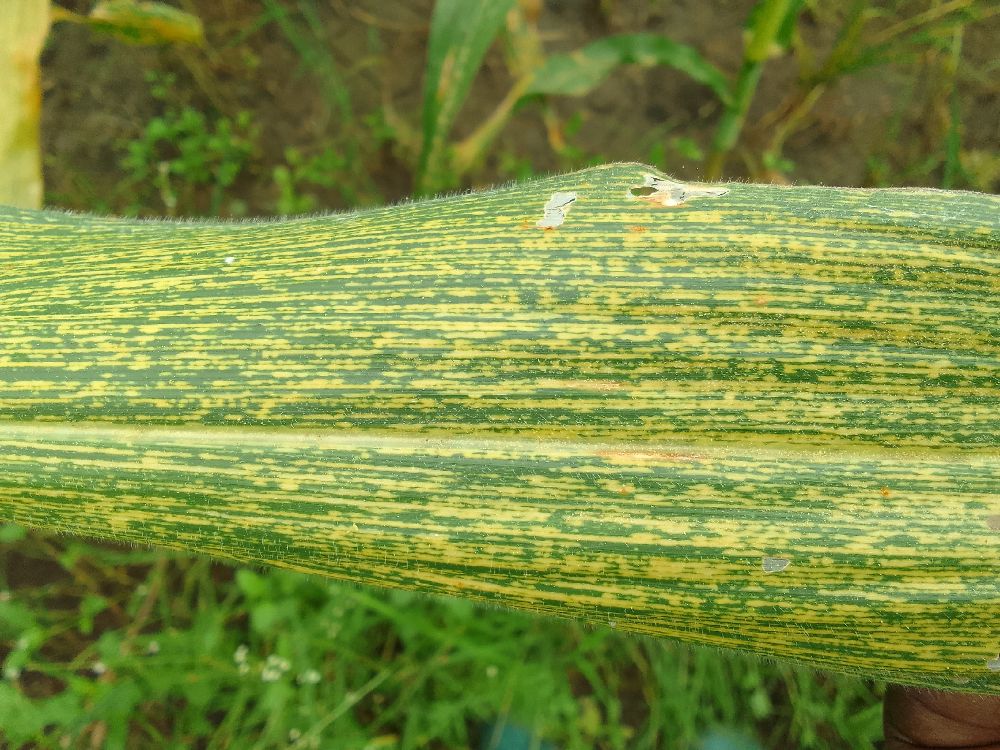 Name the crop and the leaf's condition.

maize, maize streak virus
